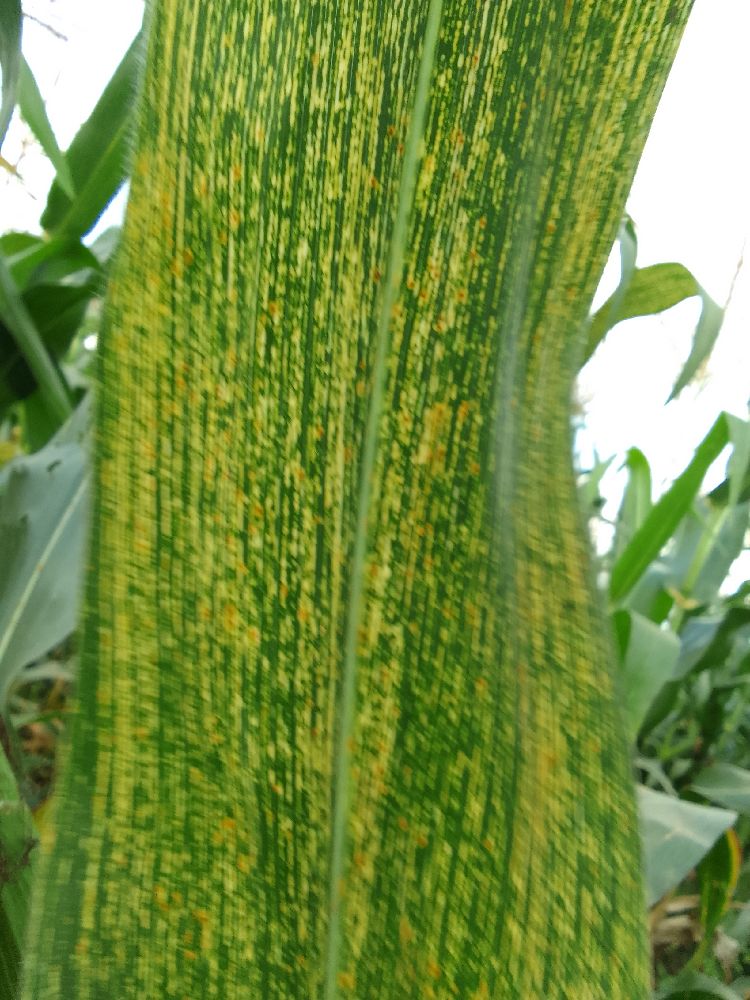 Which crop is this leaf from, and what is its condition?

maize, maize streak virus
